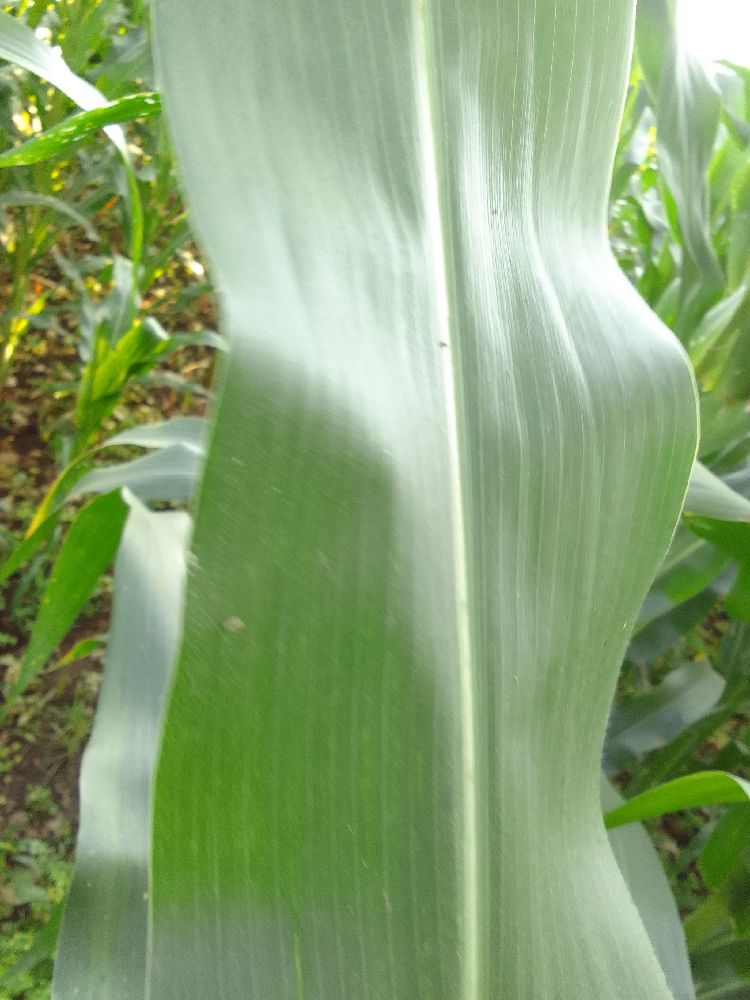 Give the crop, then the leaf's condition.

maize, healthy
